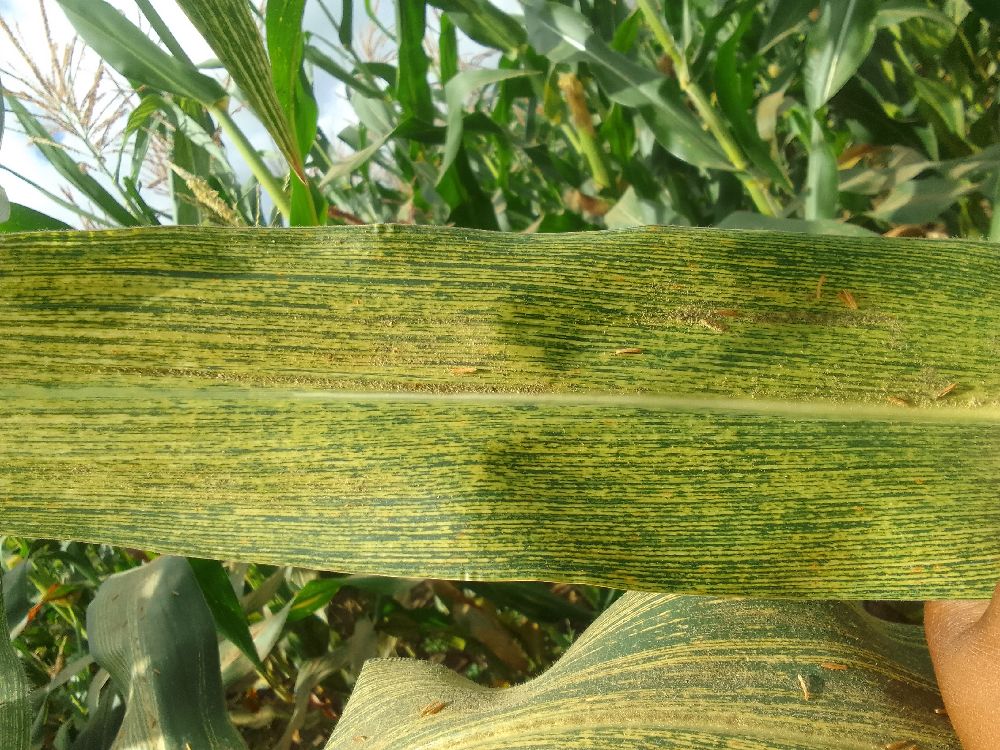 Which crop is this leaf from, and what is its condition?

maize, maize streak virus
